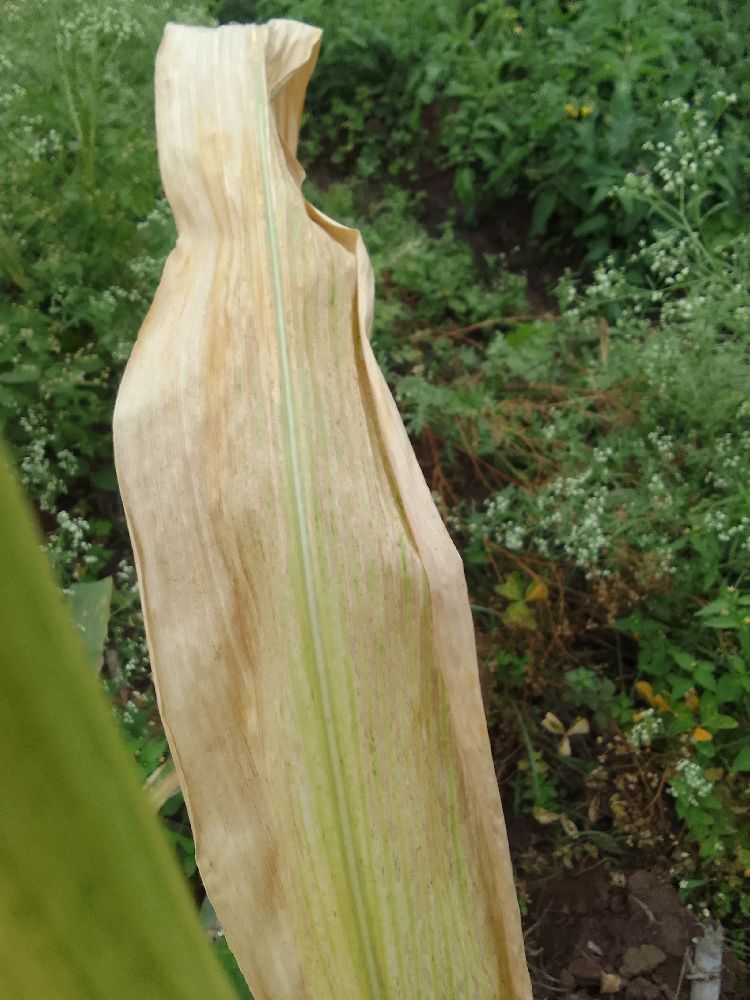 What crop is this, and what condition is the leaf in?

maize, maize lethal necrosis
